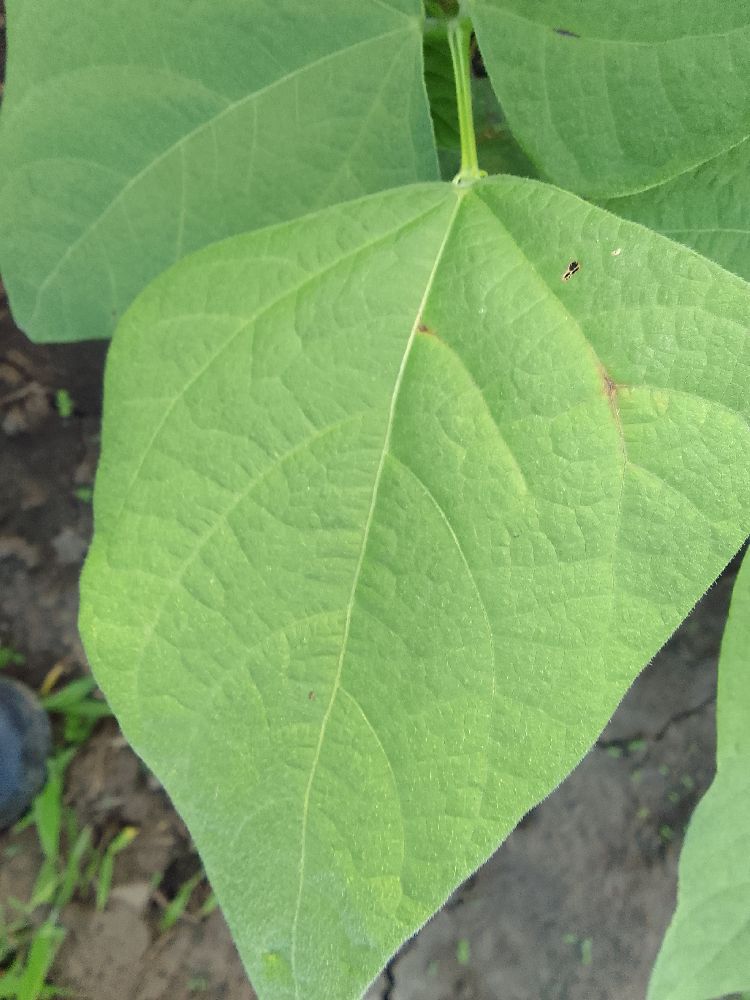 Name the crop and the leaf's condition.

common bean, healthy
